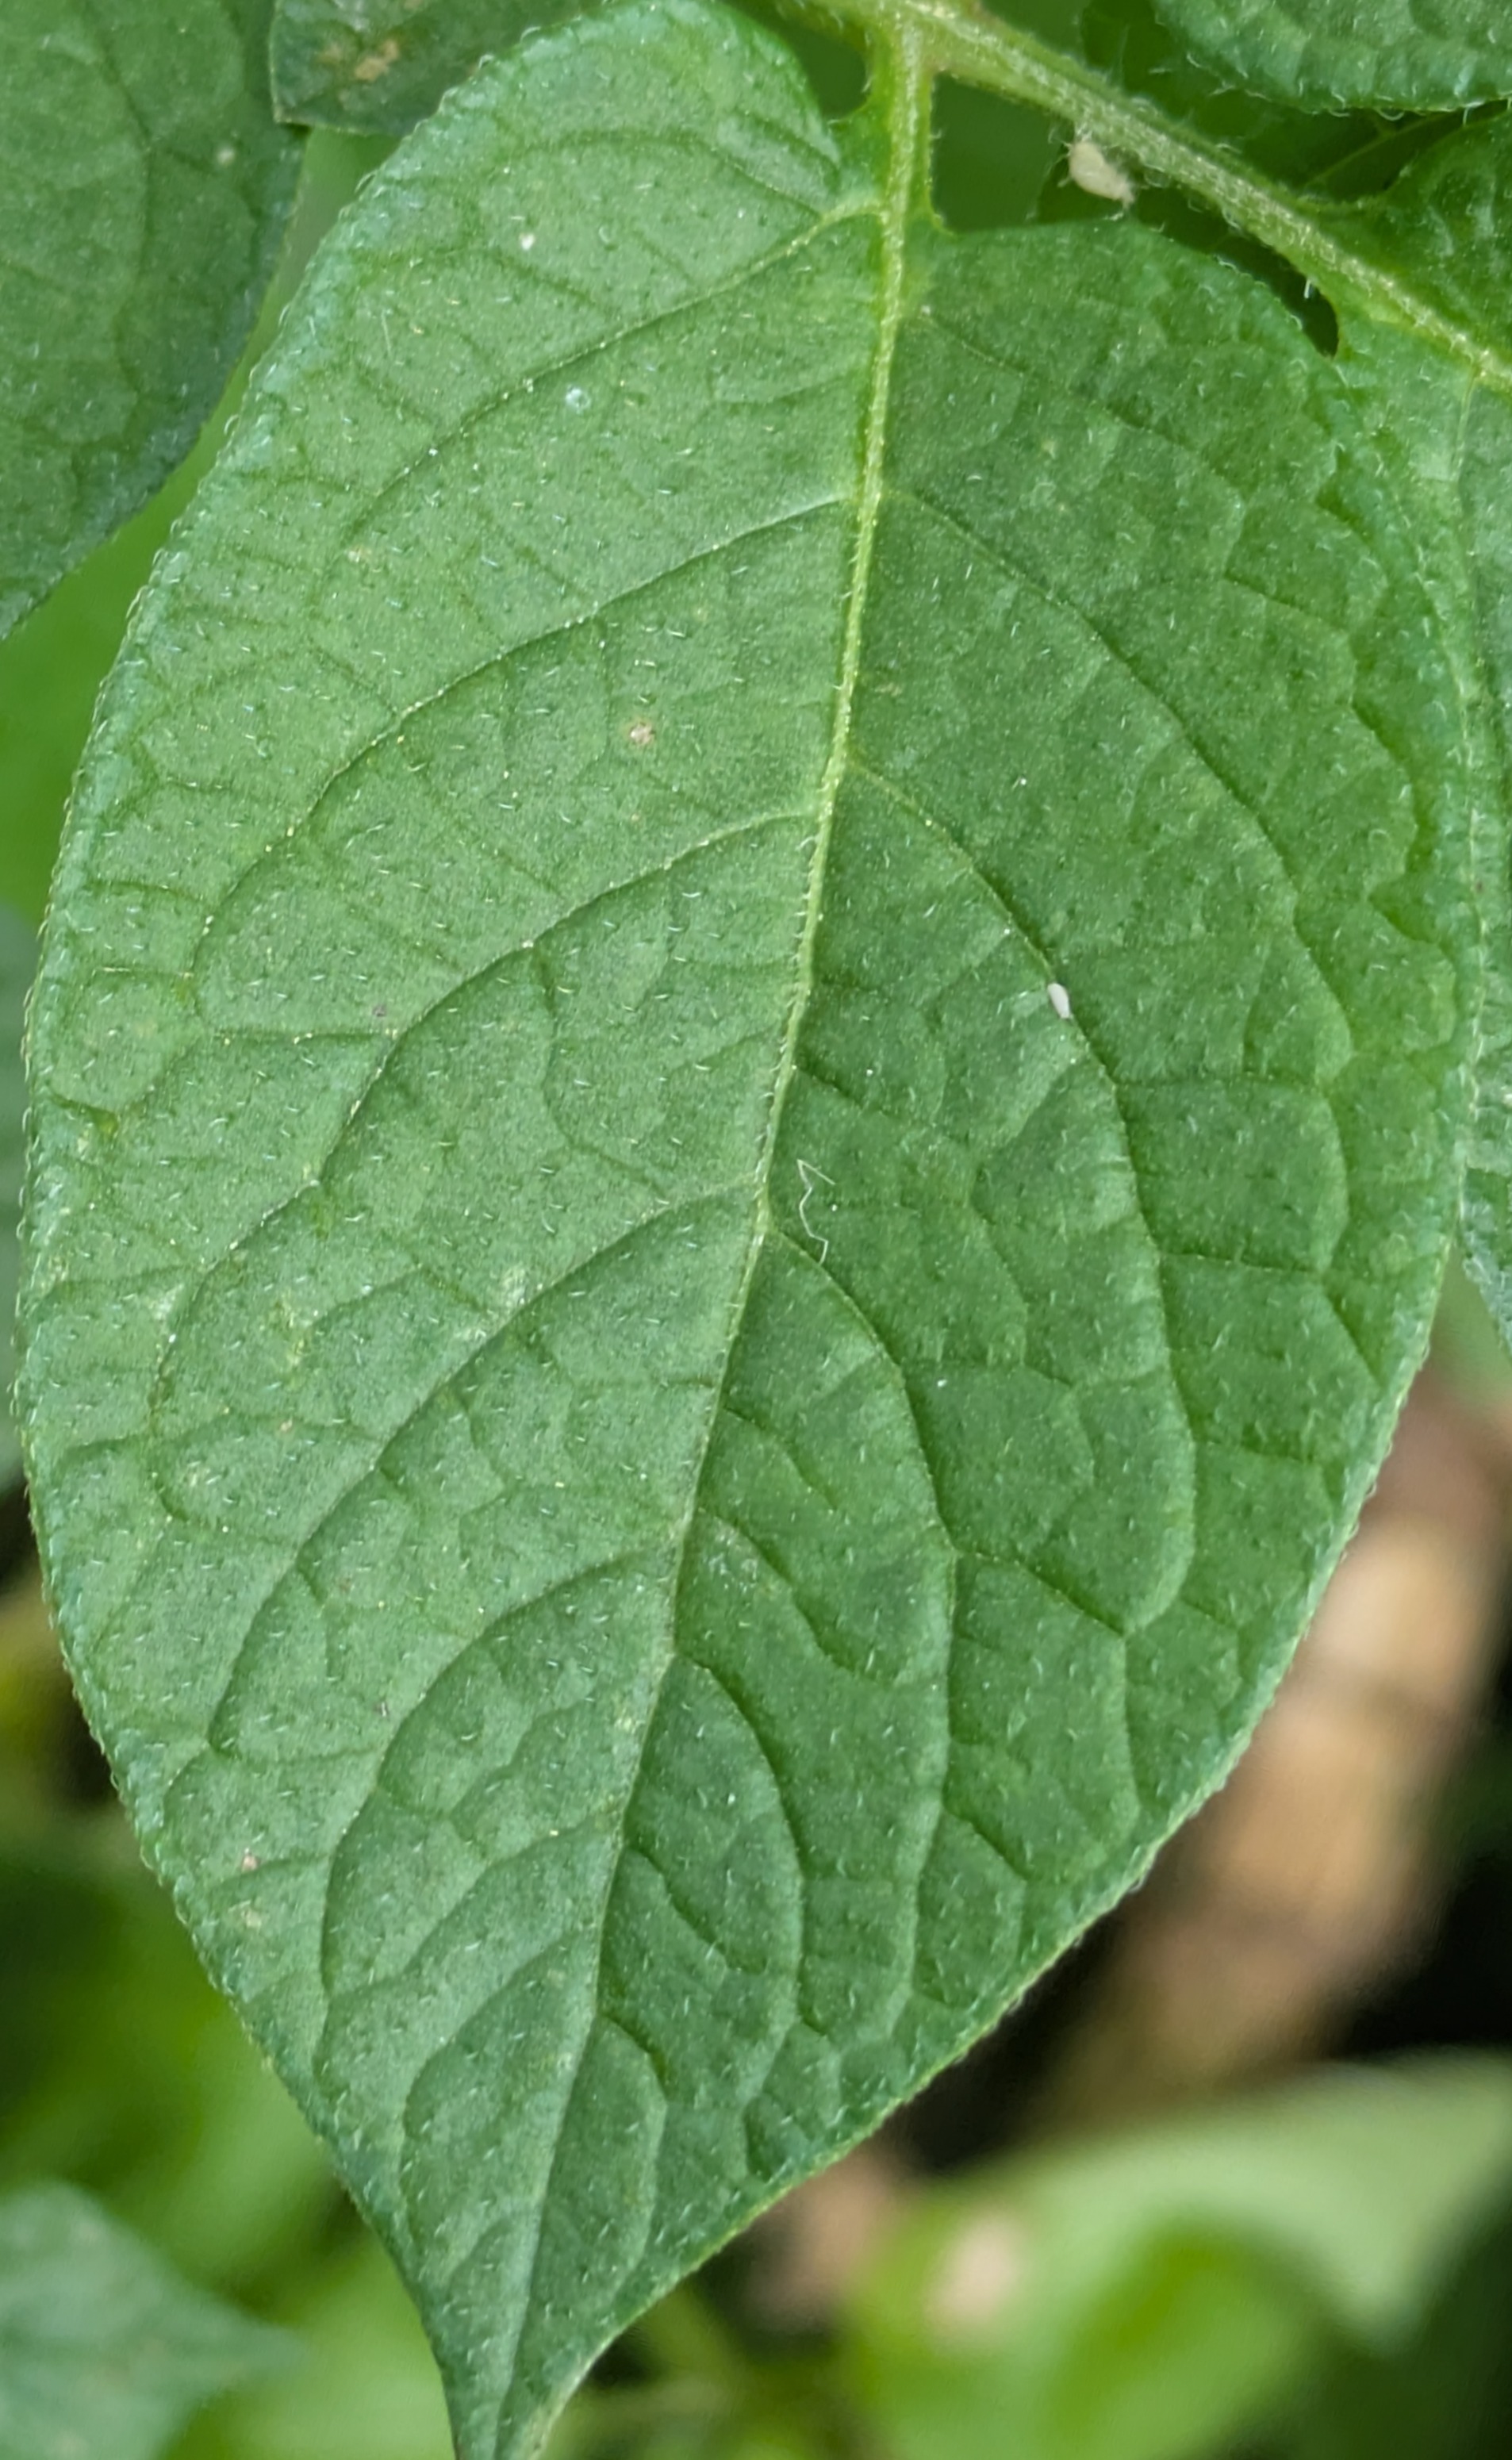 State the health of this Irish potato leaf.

healthy
